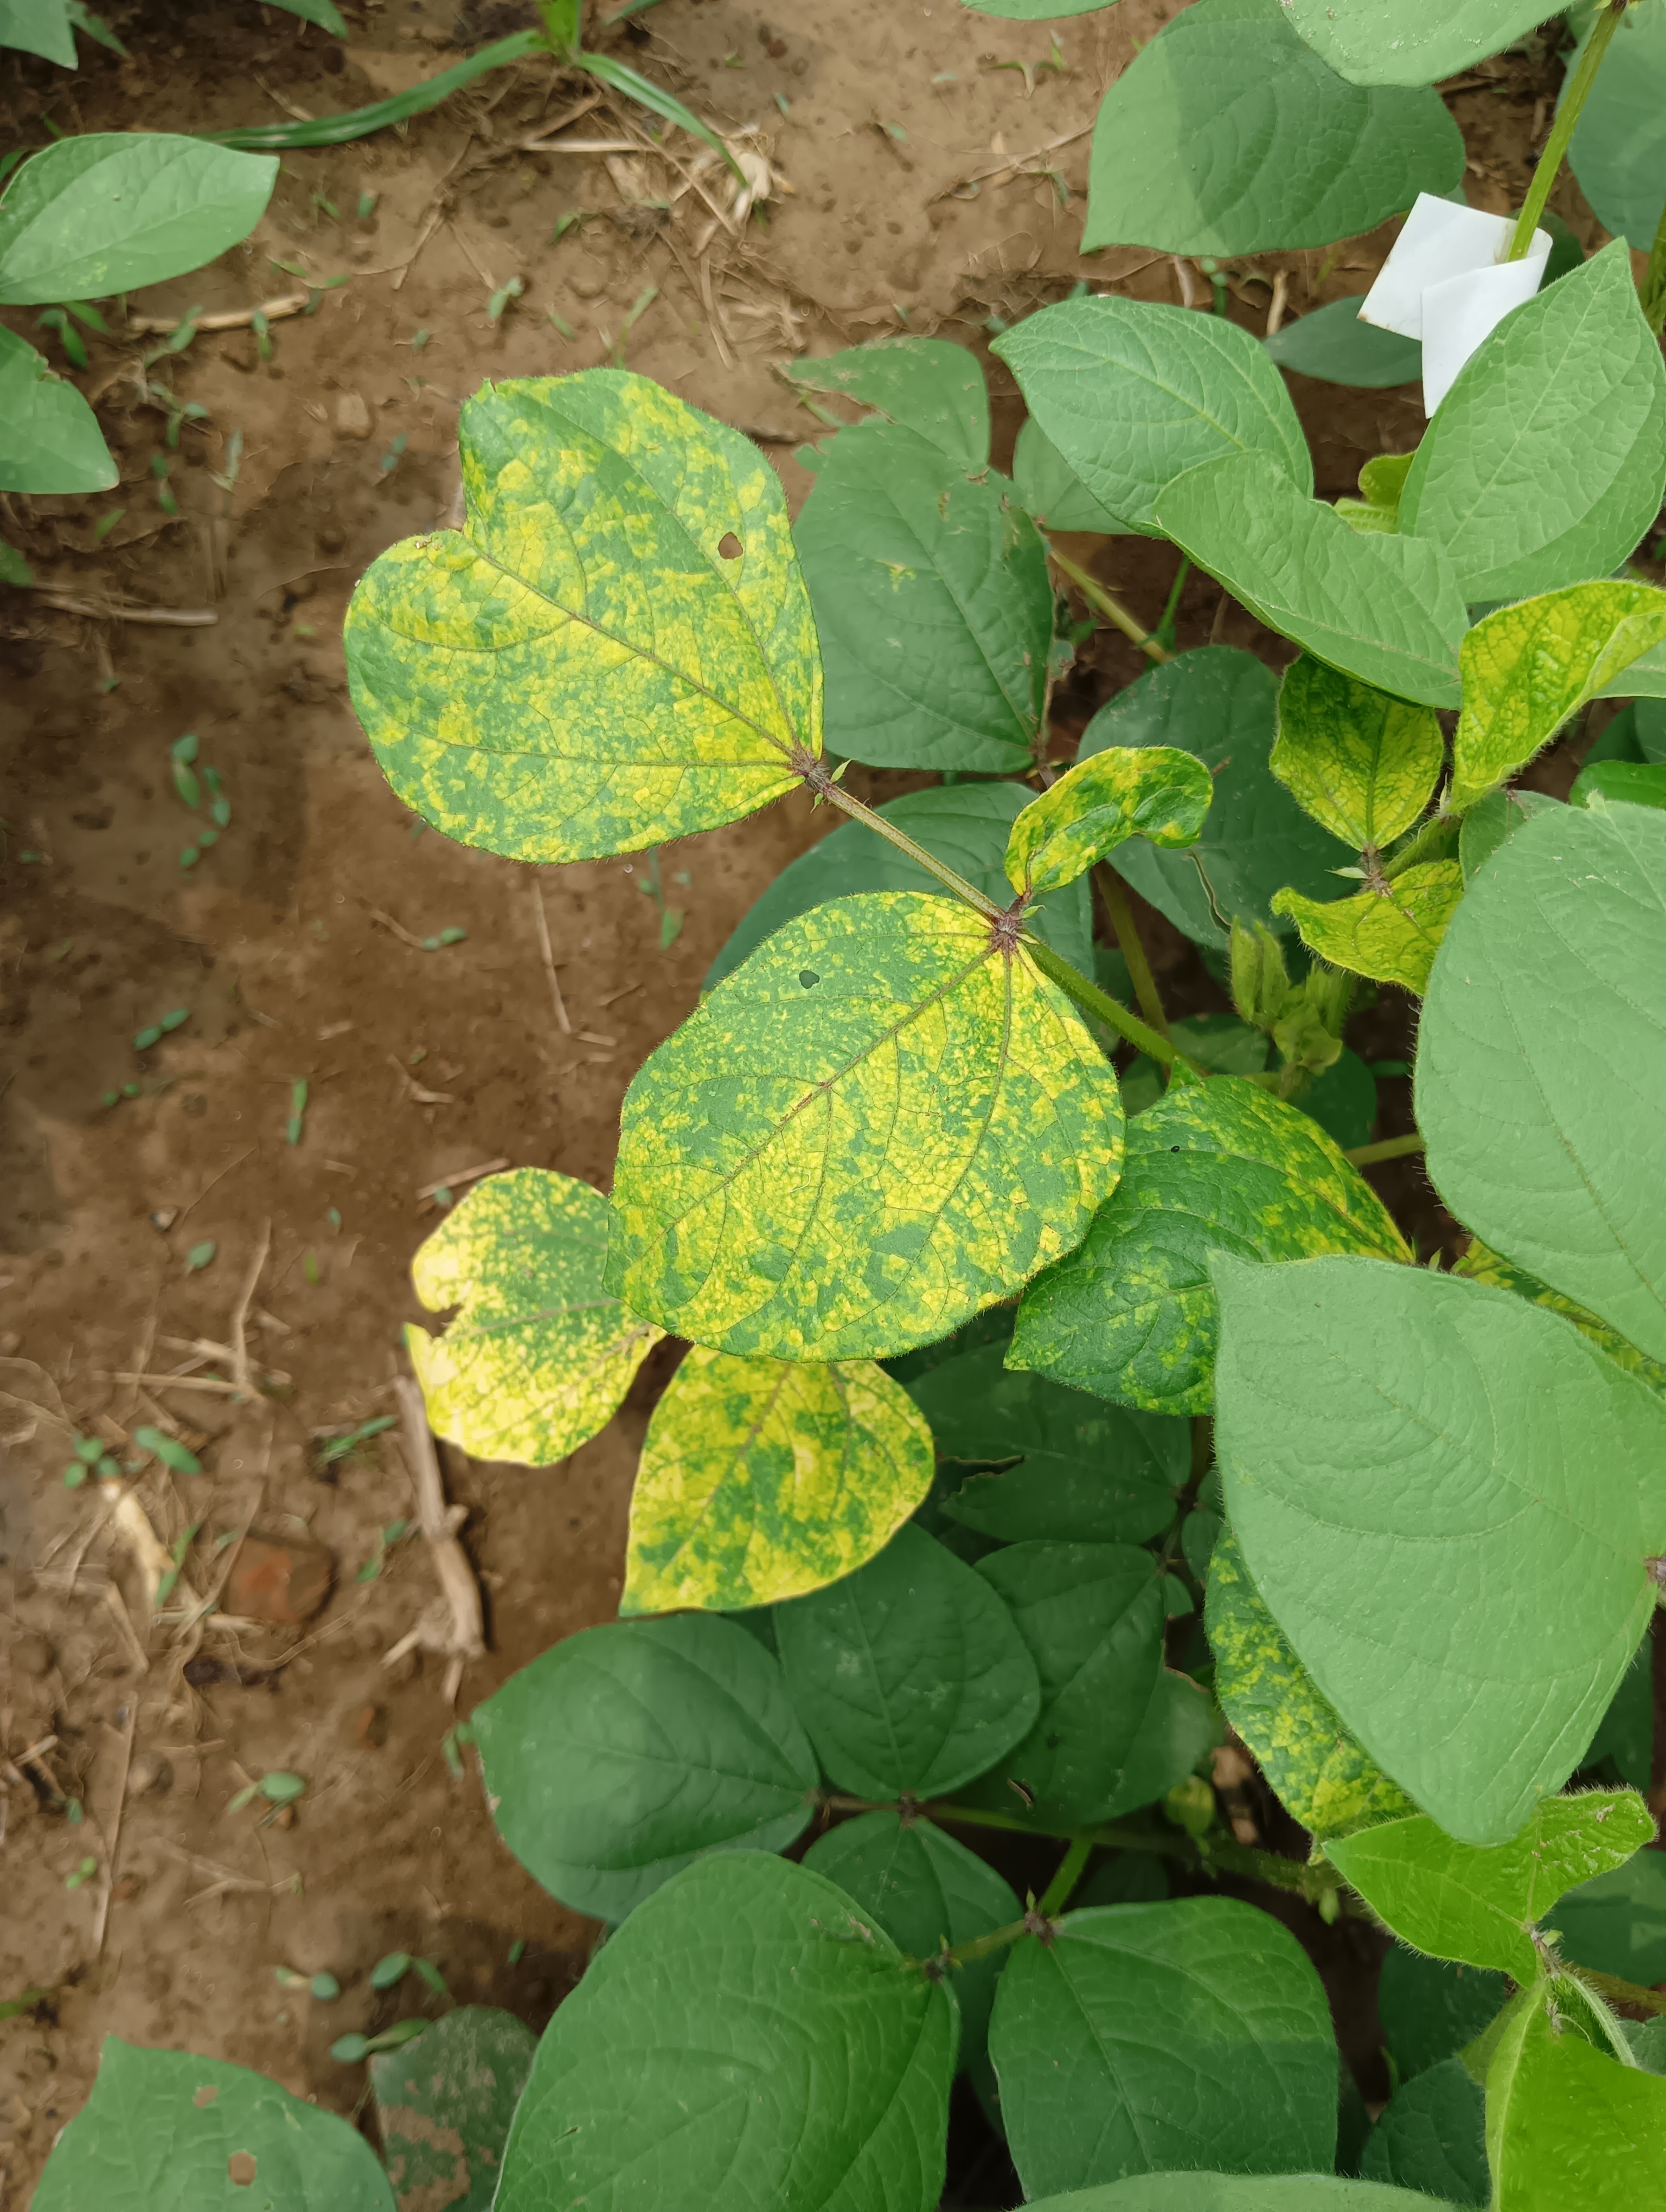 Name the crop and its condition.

mungbean, yellow mosaic
